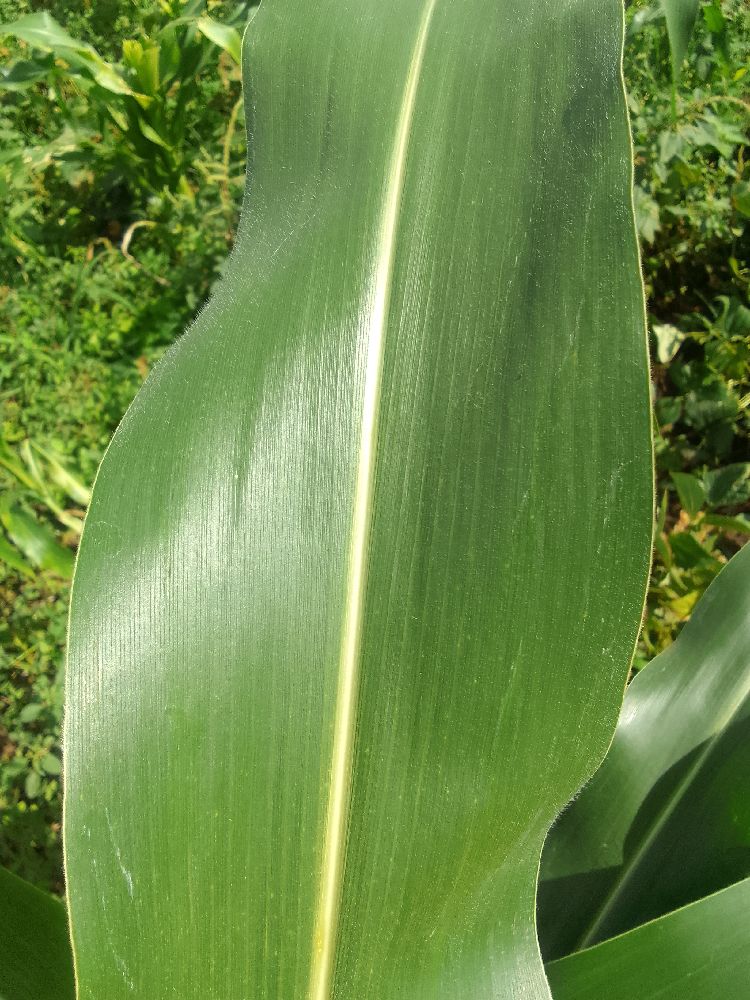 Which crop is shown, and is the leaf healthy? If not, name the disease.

maize, healthy
